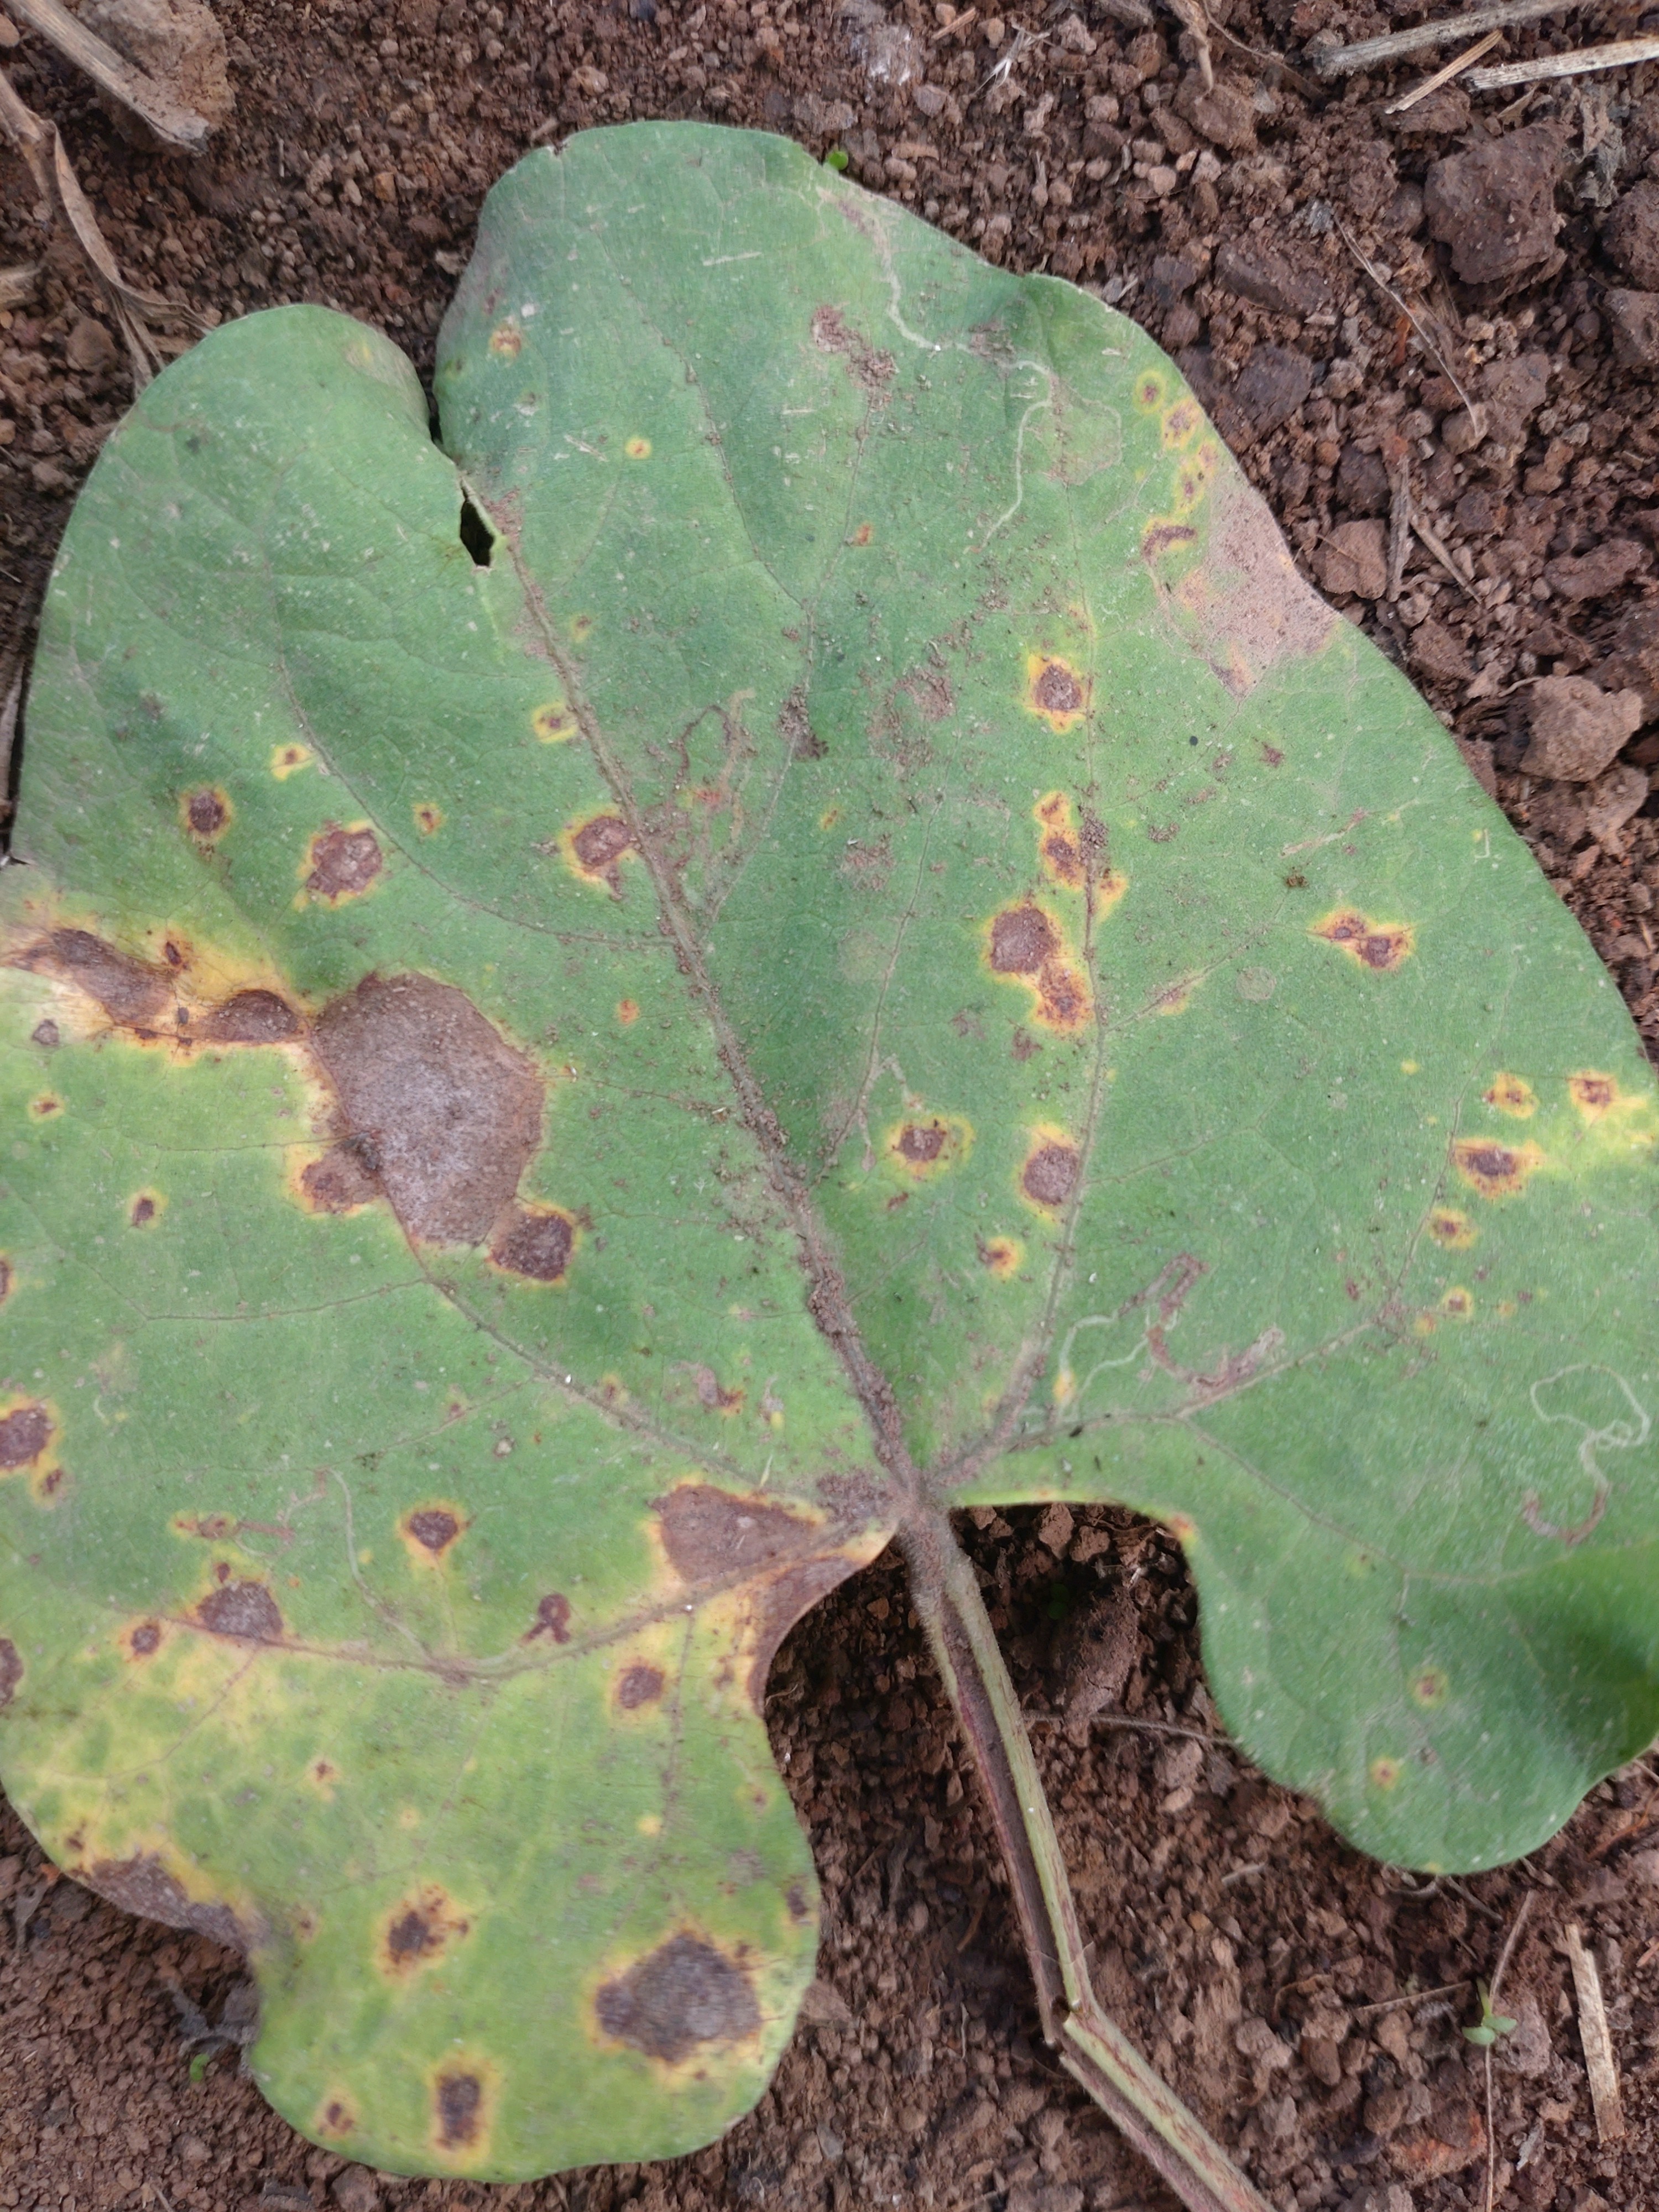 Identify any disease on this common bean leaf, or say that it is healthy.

rust
